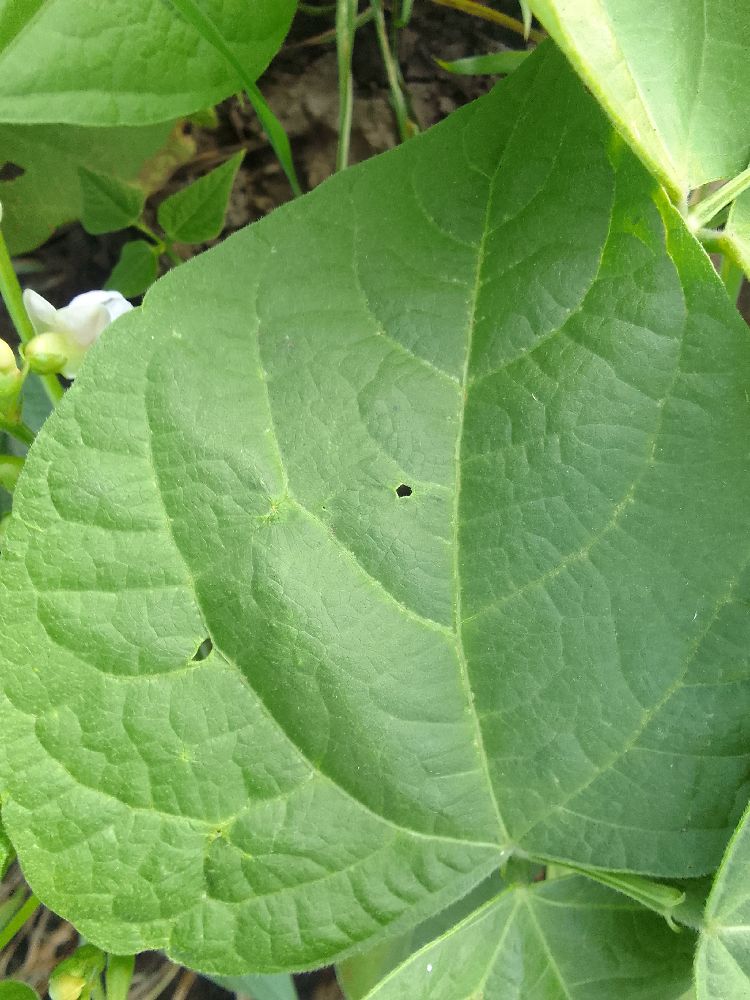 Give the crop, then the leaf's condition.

common bean, healthy
